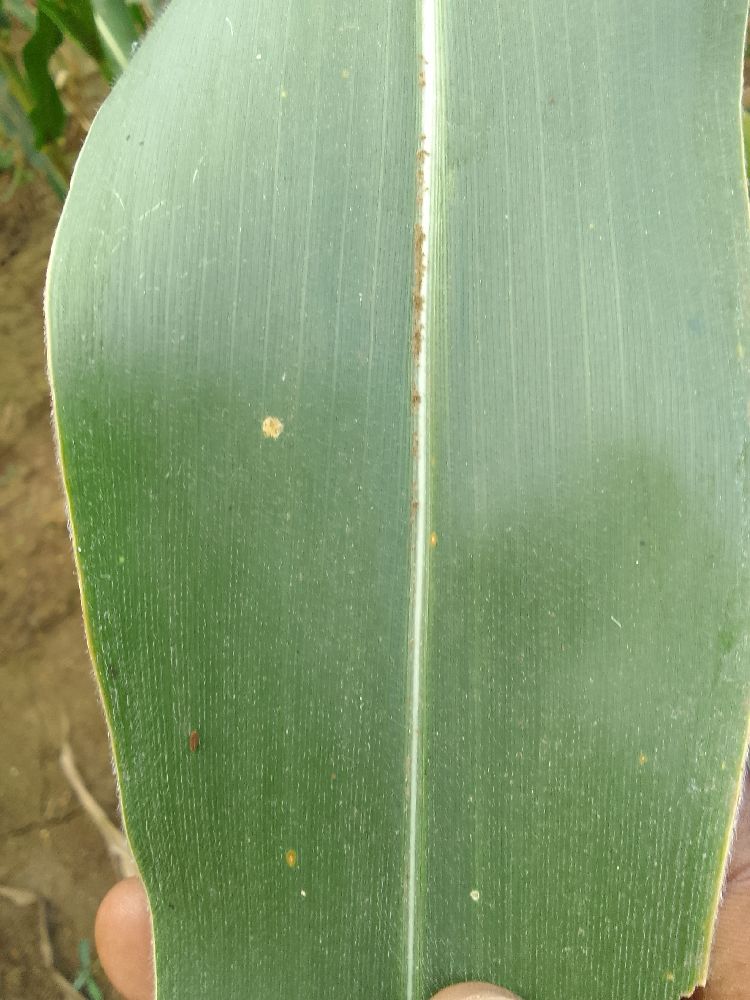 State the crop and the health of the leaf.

maize, healthy
